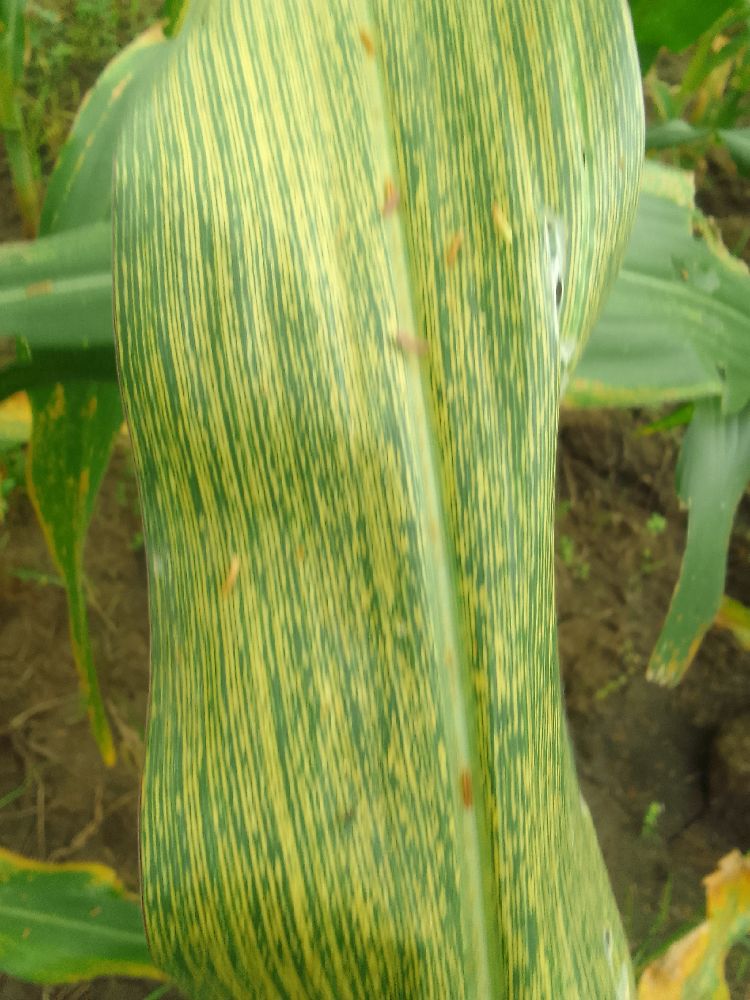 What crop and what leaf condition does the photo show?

maize, maize streak virus
